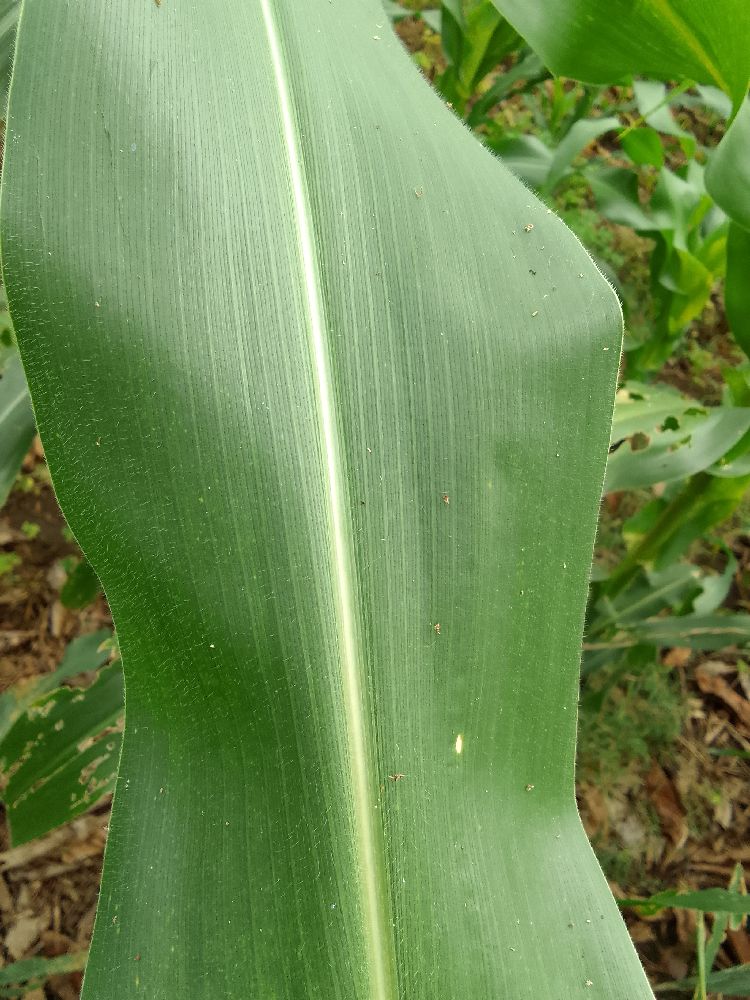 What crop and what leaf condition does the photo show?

maize, healthy
